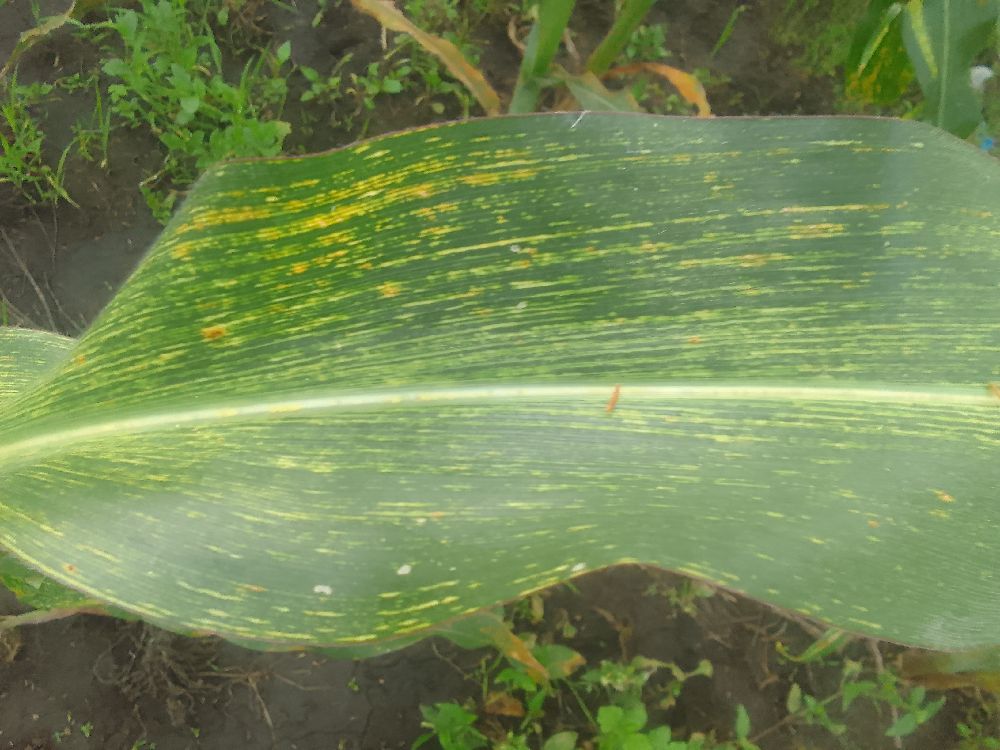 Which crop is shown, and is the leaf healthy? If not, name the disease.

maize, maize streak virus
